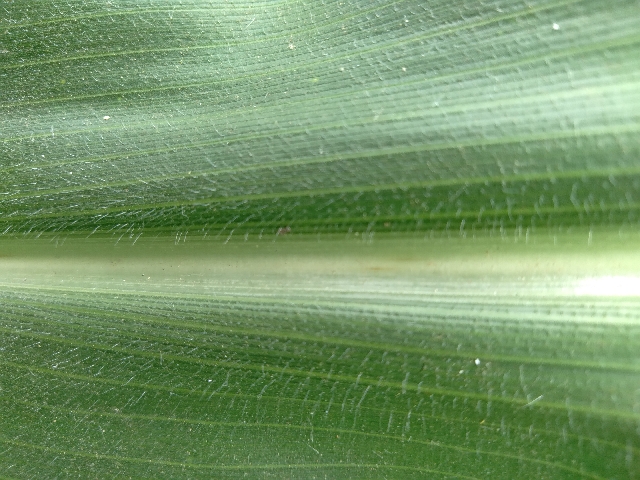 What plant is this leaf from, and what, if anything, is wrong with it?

maize, healthy
